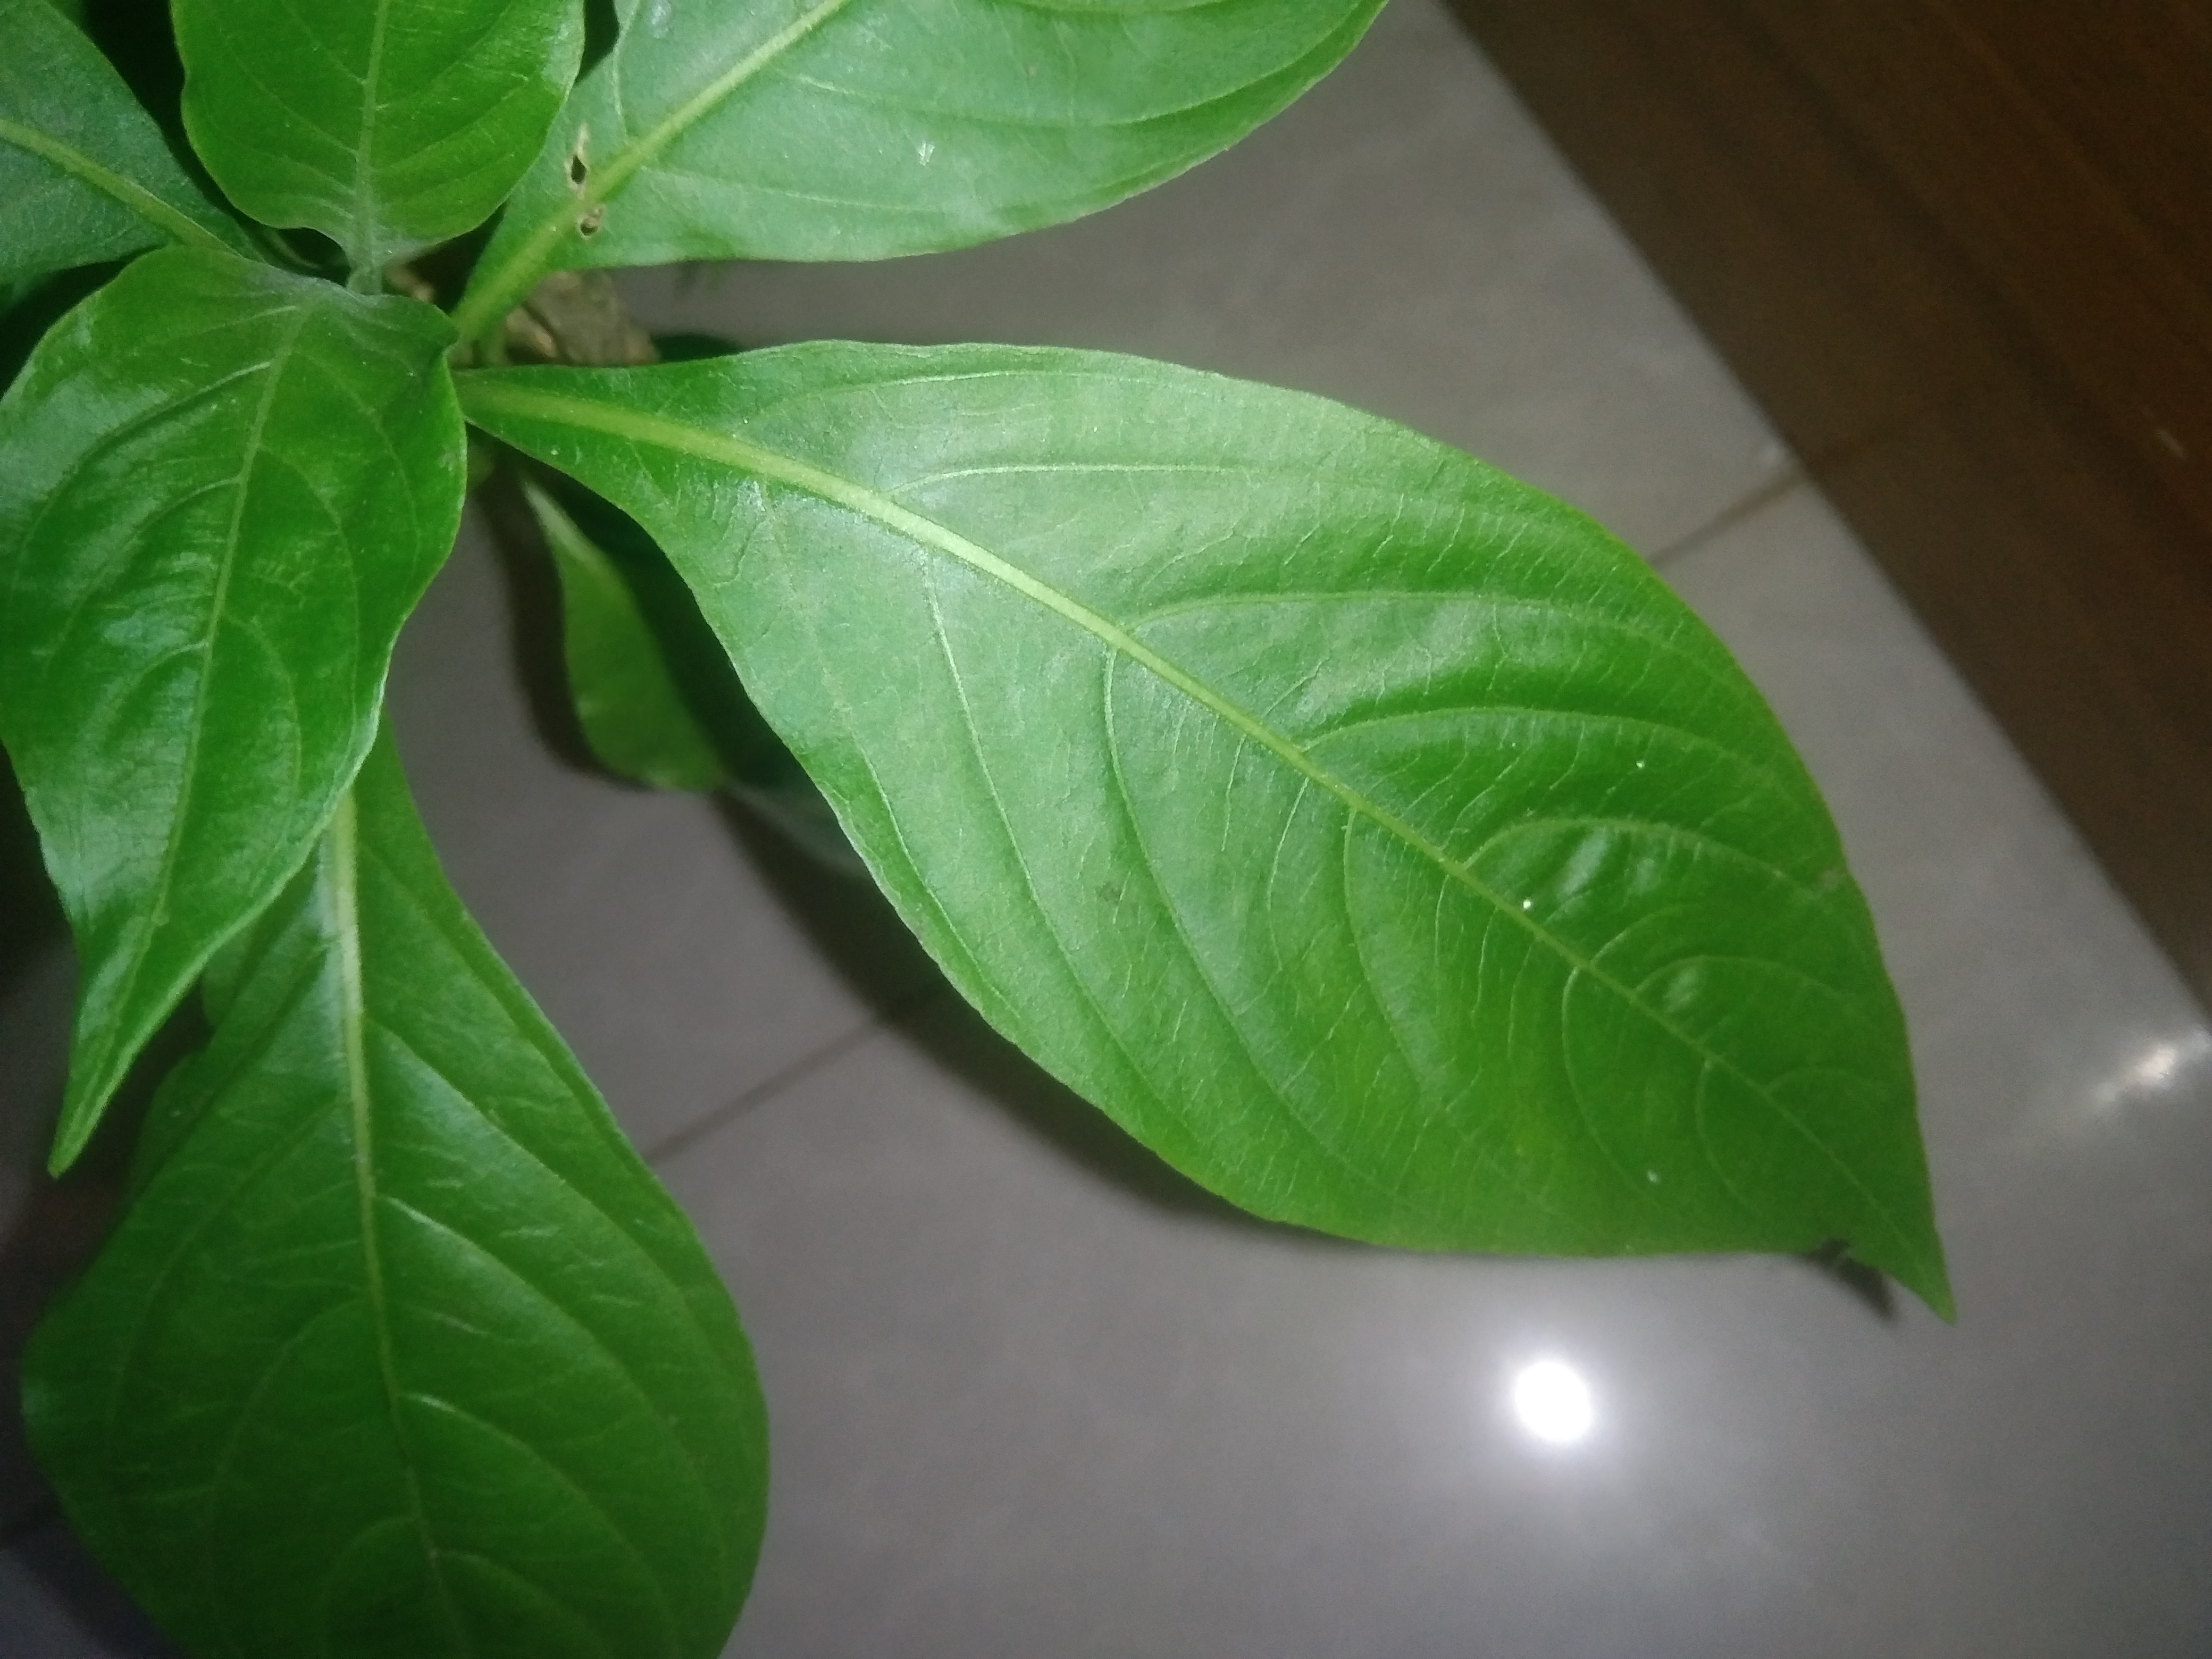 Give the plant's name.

vasaka
